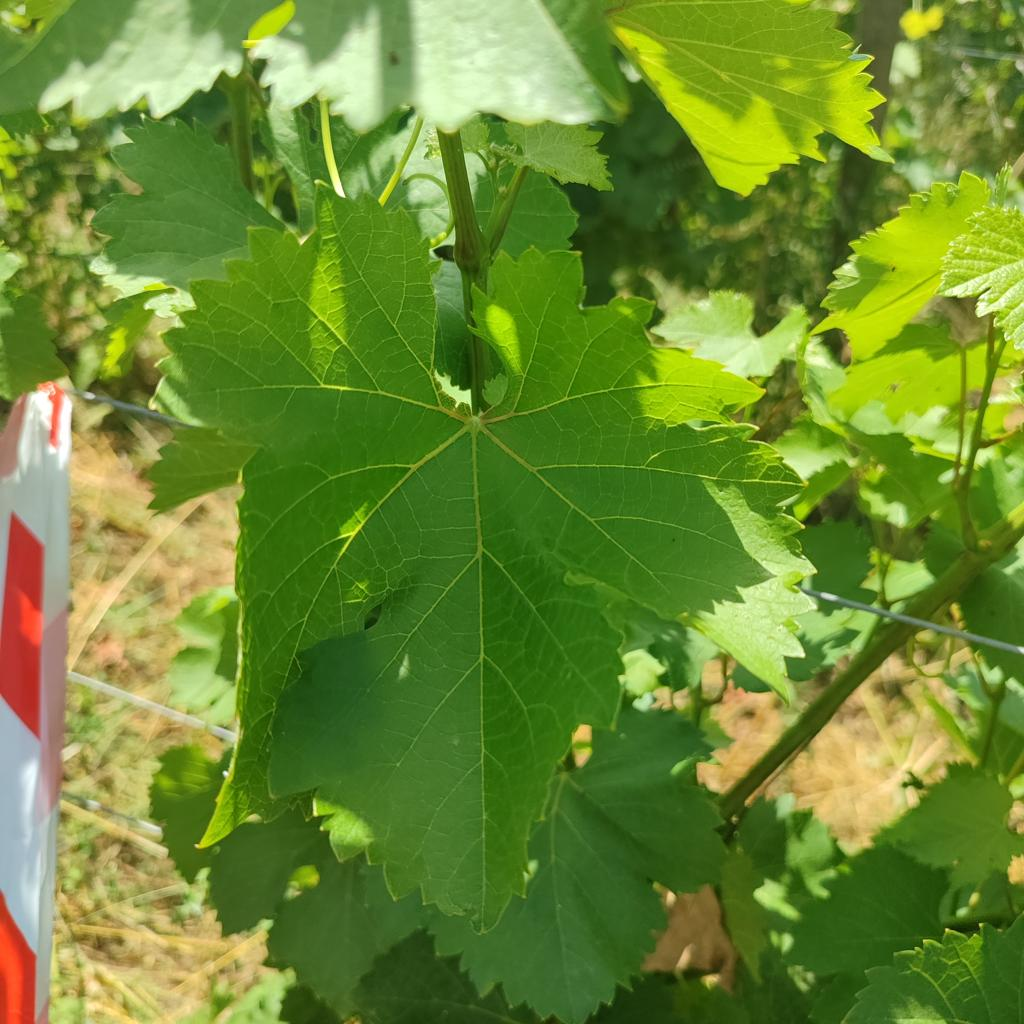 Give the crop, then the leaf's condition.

grapevine, healthy
